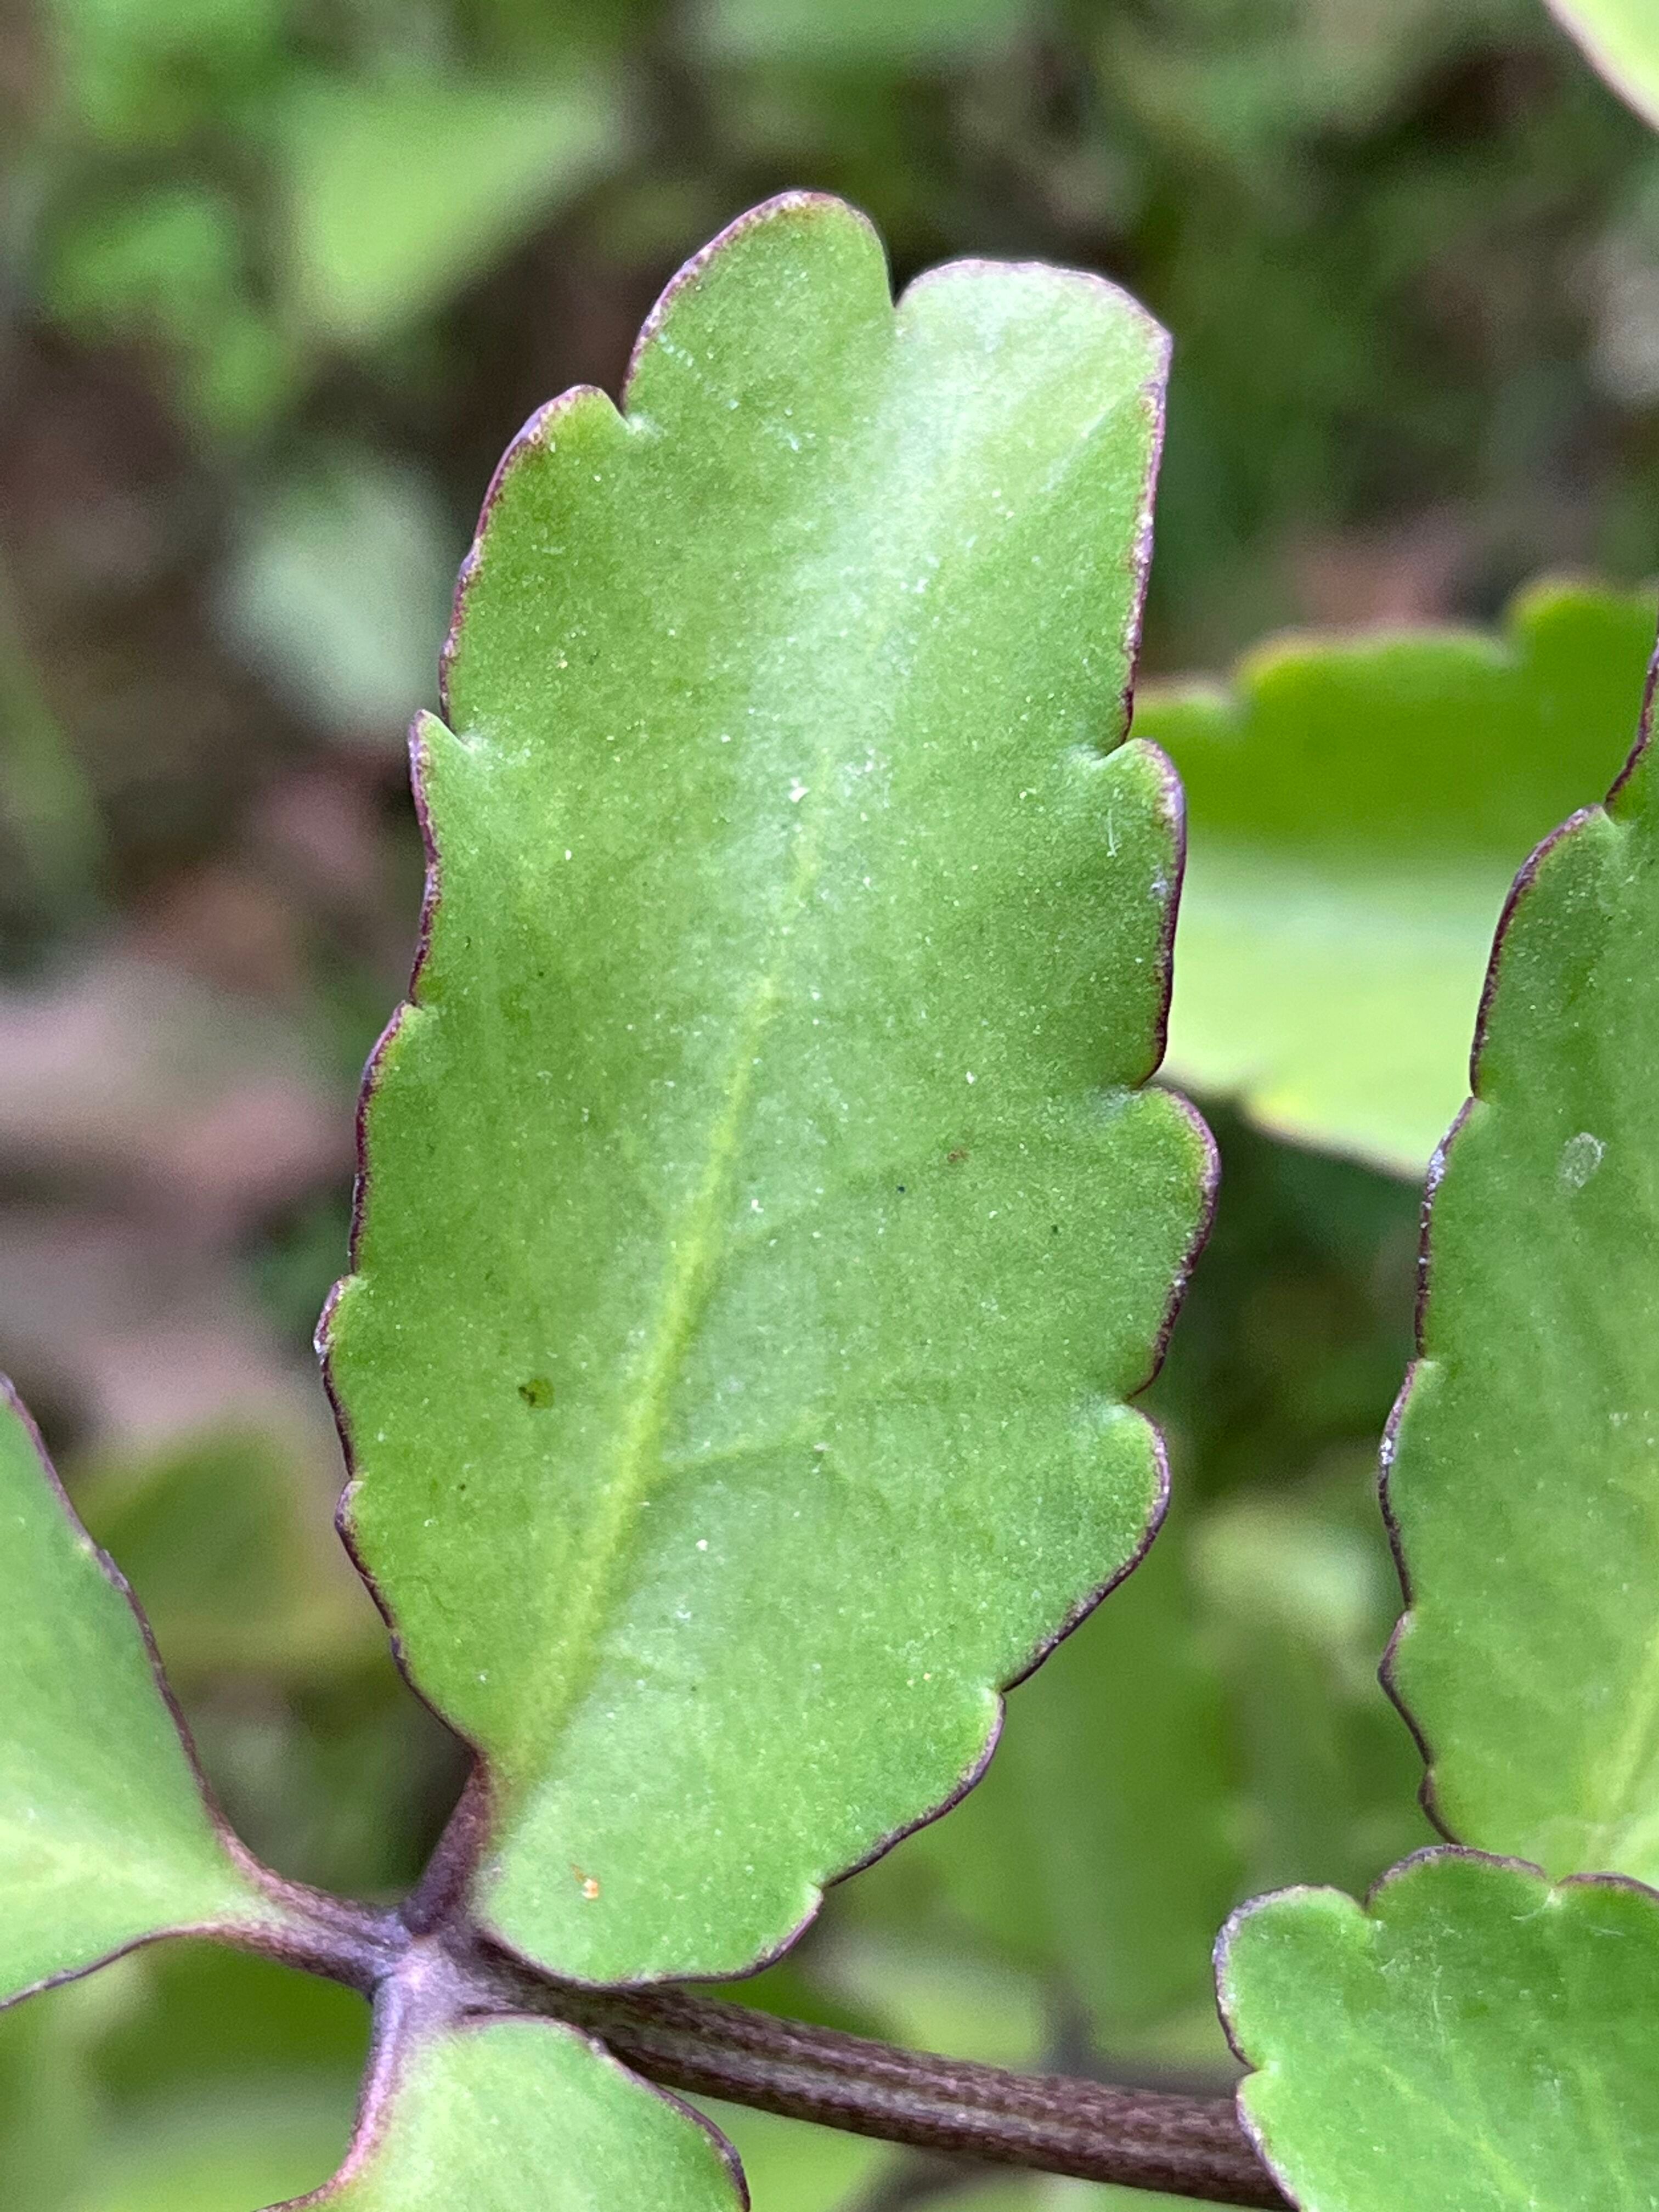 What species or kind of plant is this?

pathorkuci
